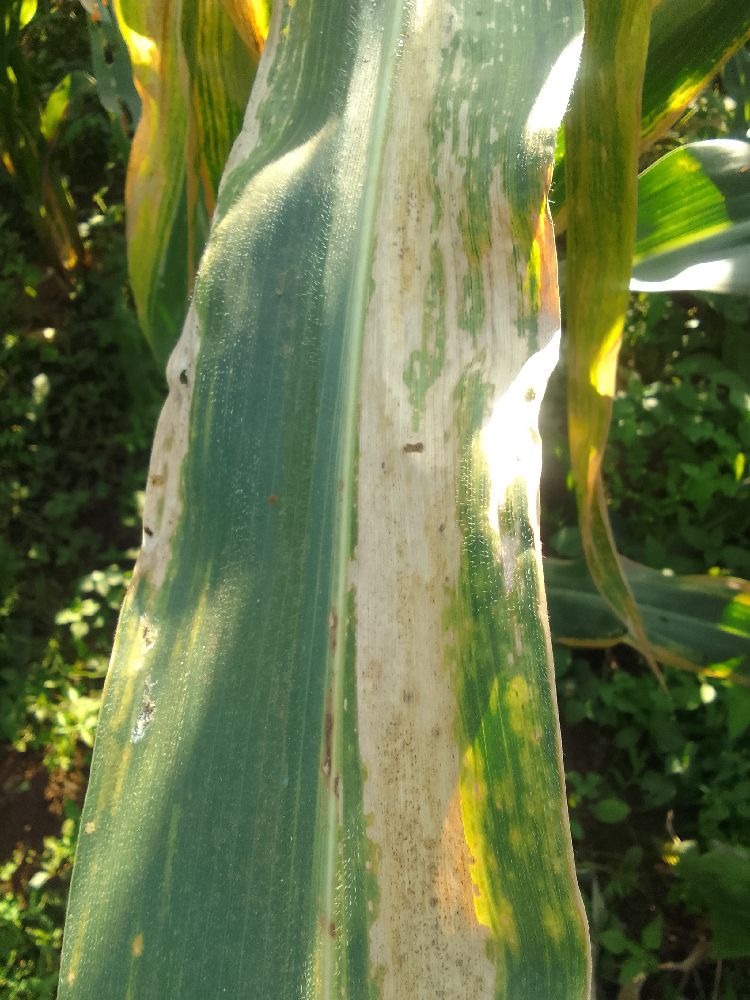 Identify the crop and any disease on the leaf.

maize, maize lethal necrosis
